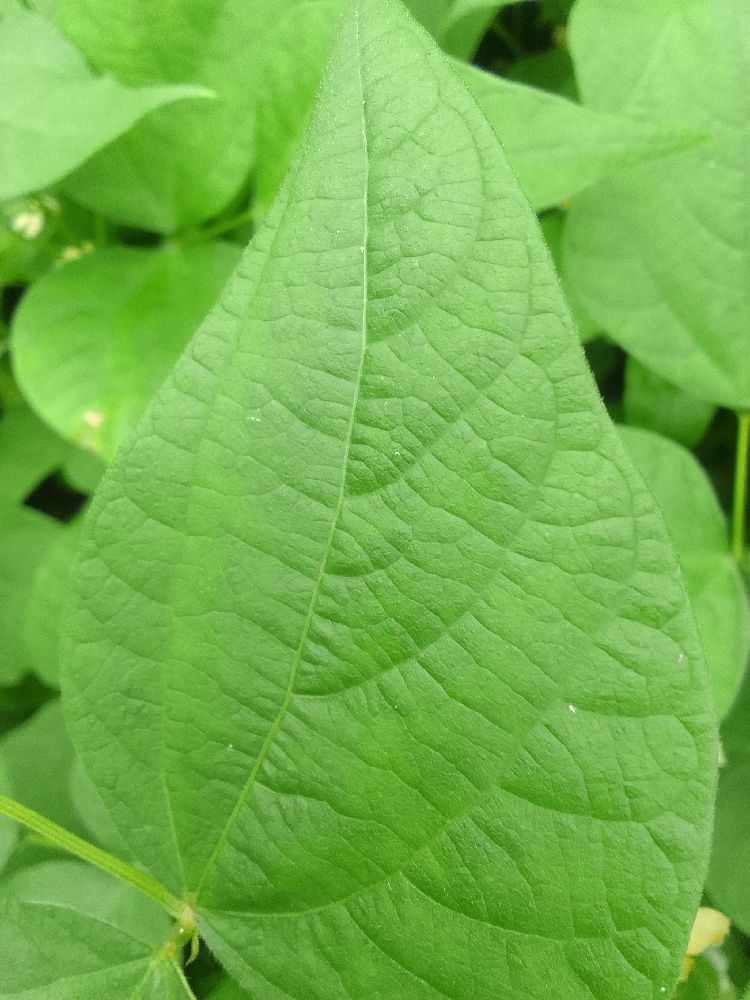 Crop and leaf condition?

common bean, healthy
